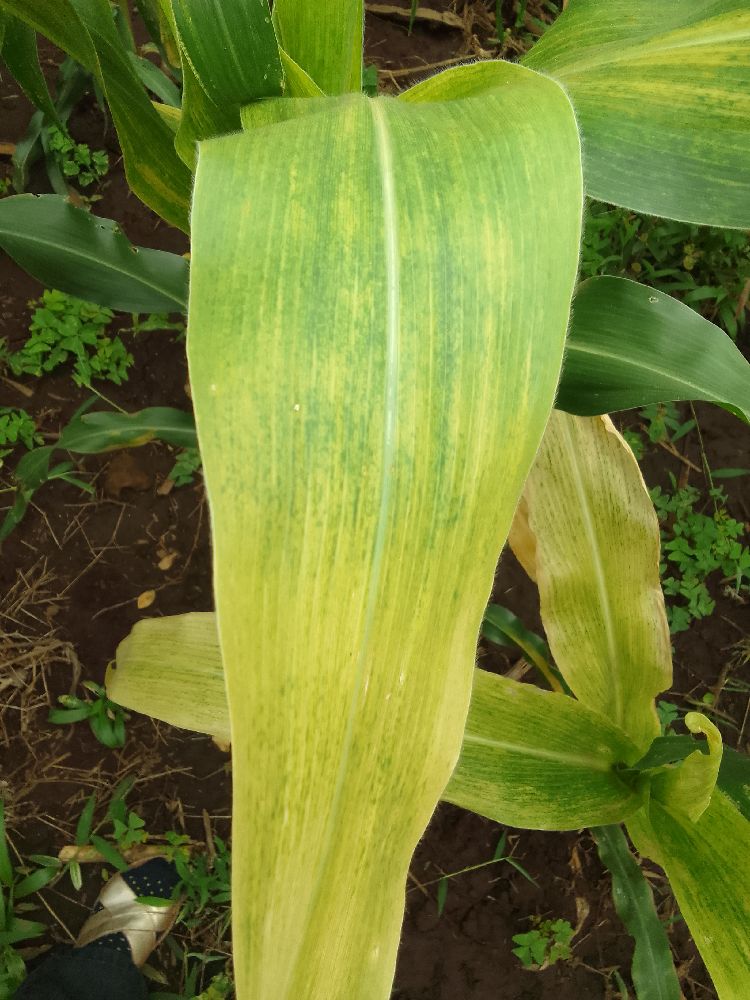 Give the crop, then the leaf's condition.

maize, maize lethal necrosis
